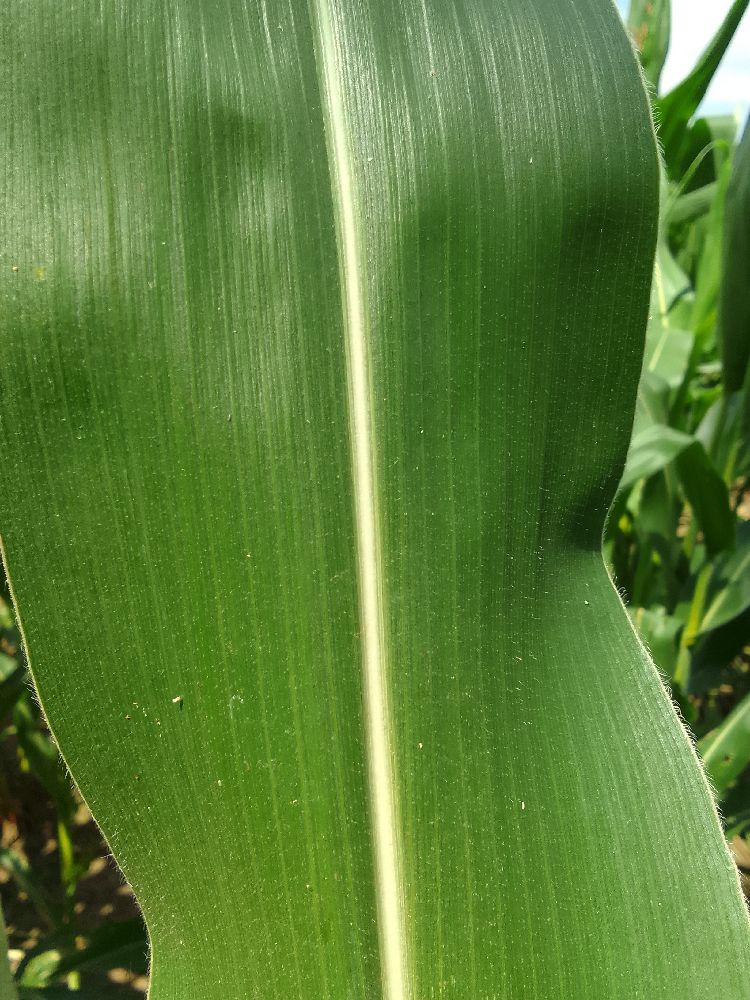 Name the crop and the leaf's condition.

maize, healthy
